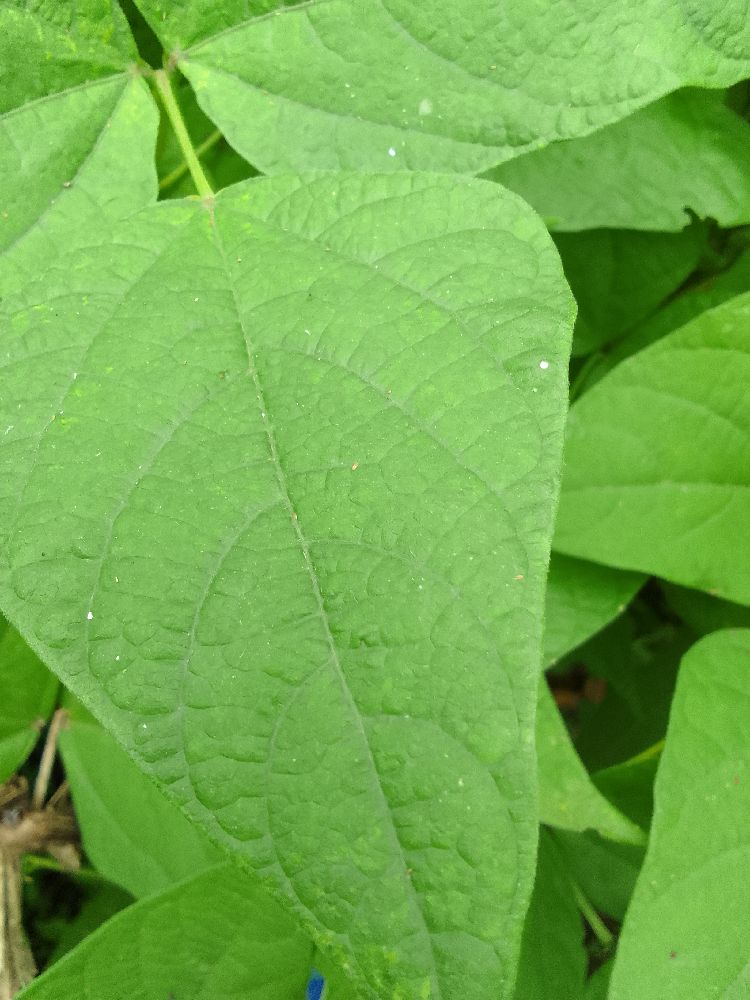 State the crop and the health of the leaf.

common bean, healthy
